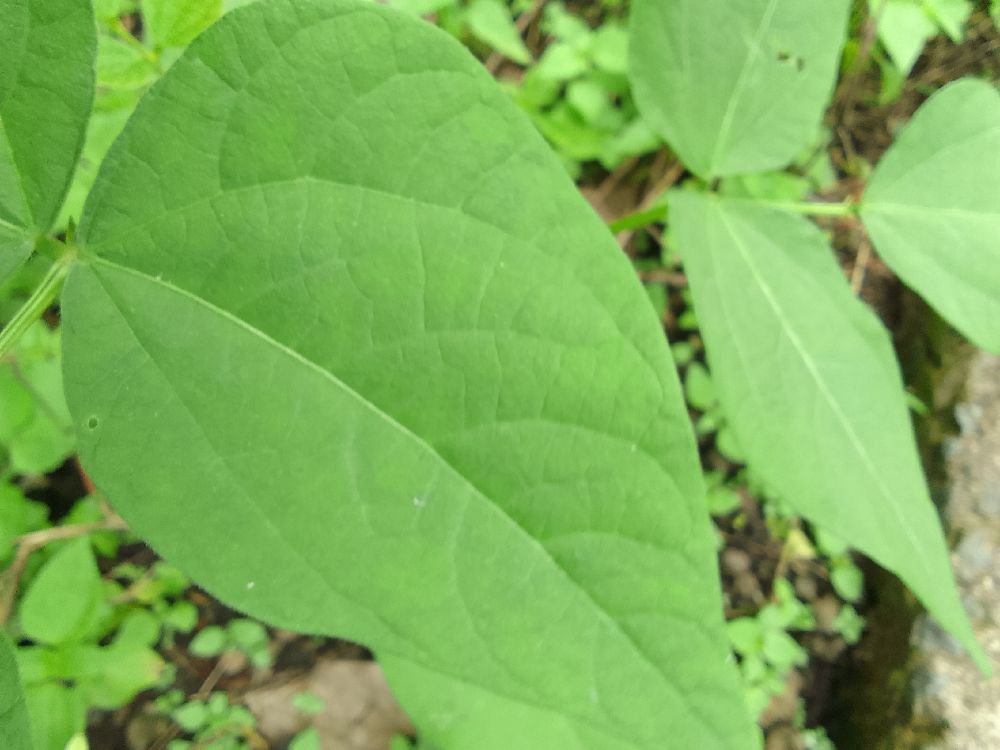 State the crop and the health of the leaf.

common bean, healthy
